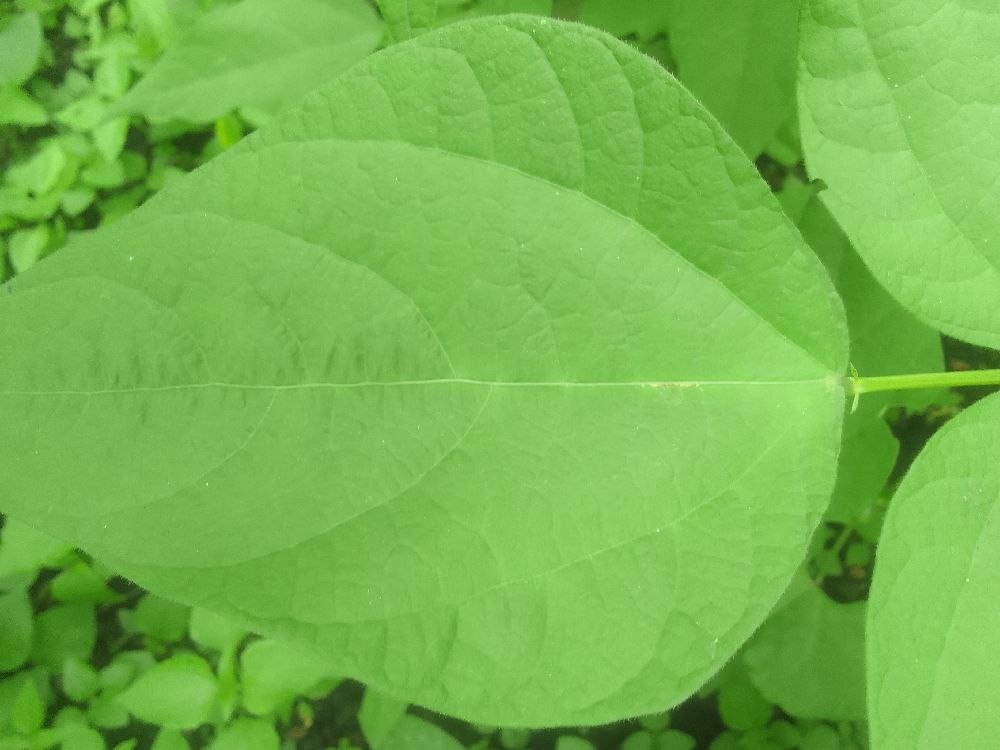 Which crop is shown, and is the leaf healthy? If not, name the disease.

common bean, healthy
